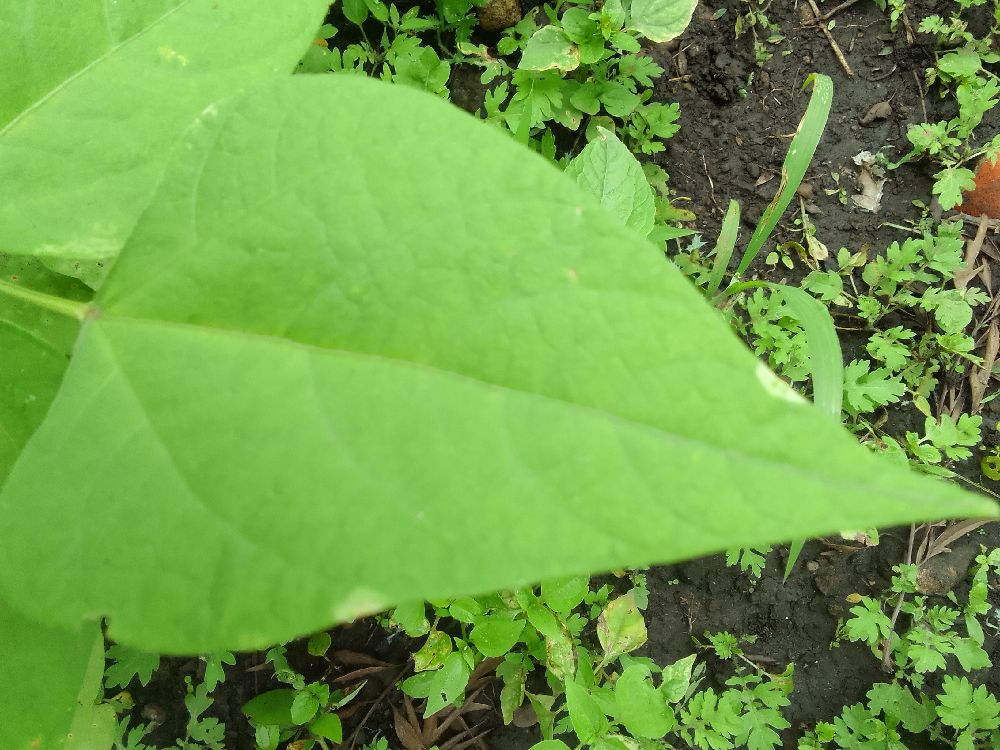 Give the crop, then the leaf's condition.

common bean, healthy
